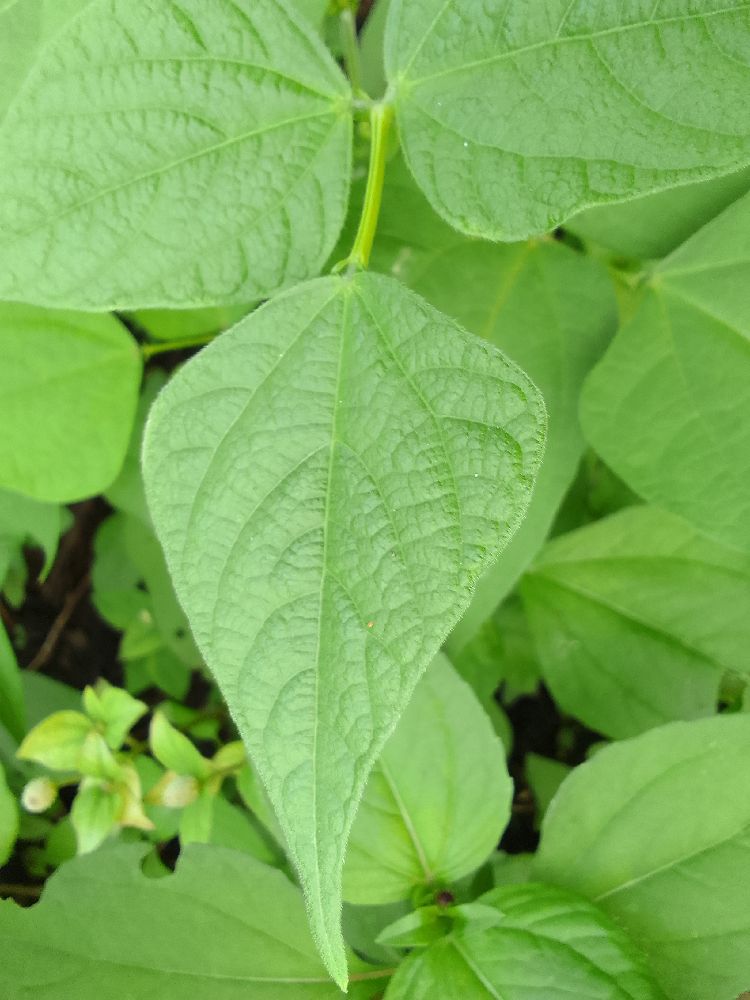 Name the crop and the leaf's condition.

common bean, healthy
